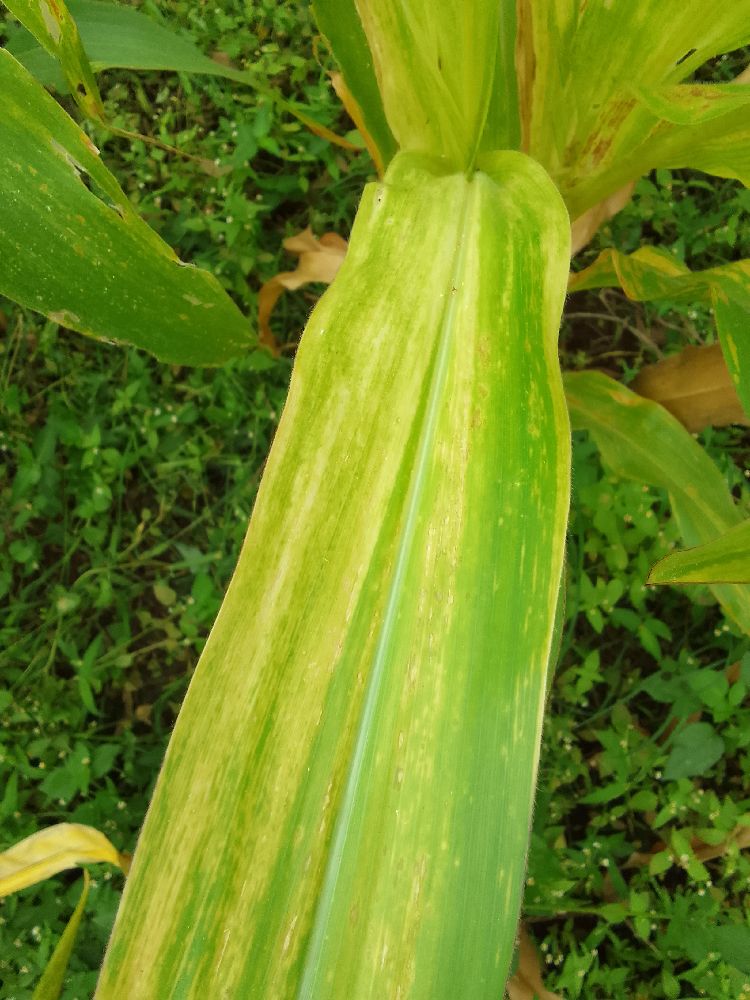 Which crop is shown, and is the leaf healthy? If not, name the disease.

maize, maize lethal necrosis
